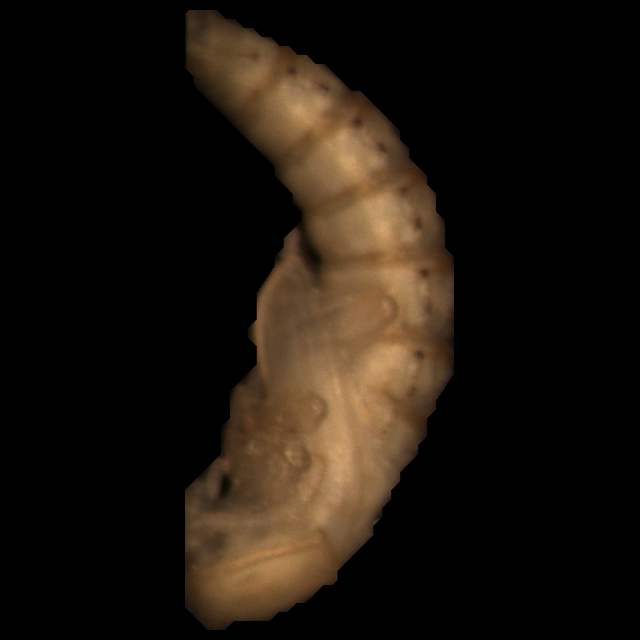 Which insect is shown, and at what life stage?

mealworm pupa
